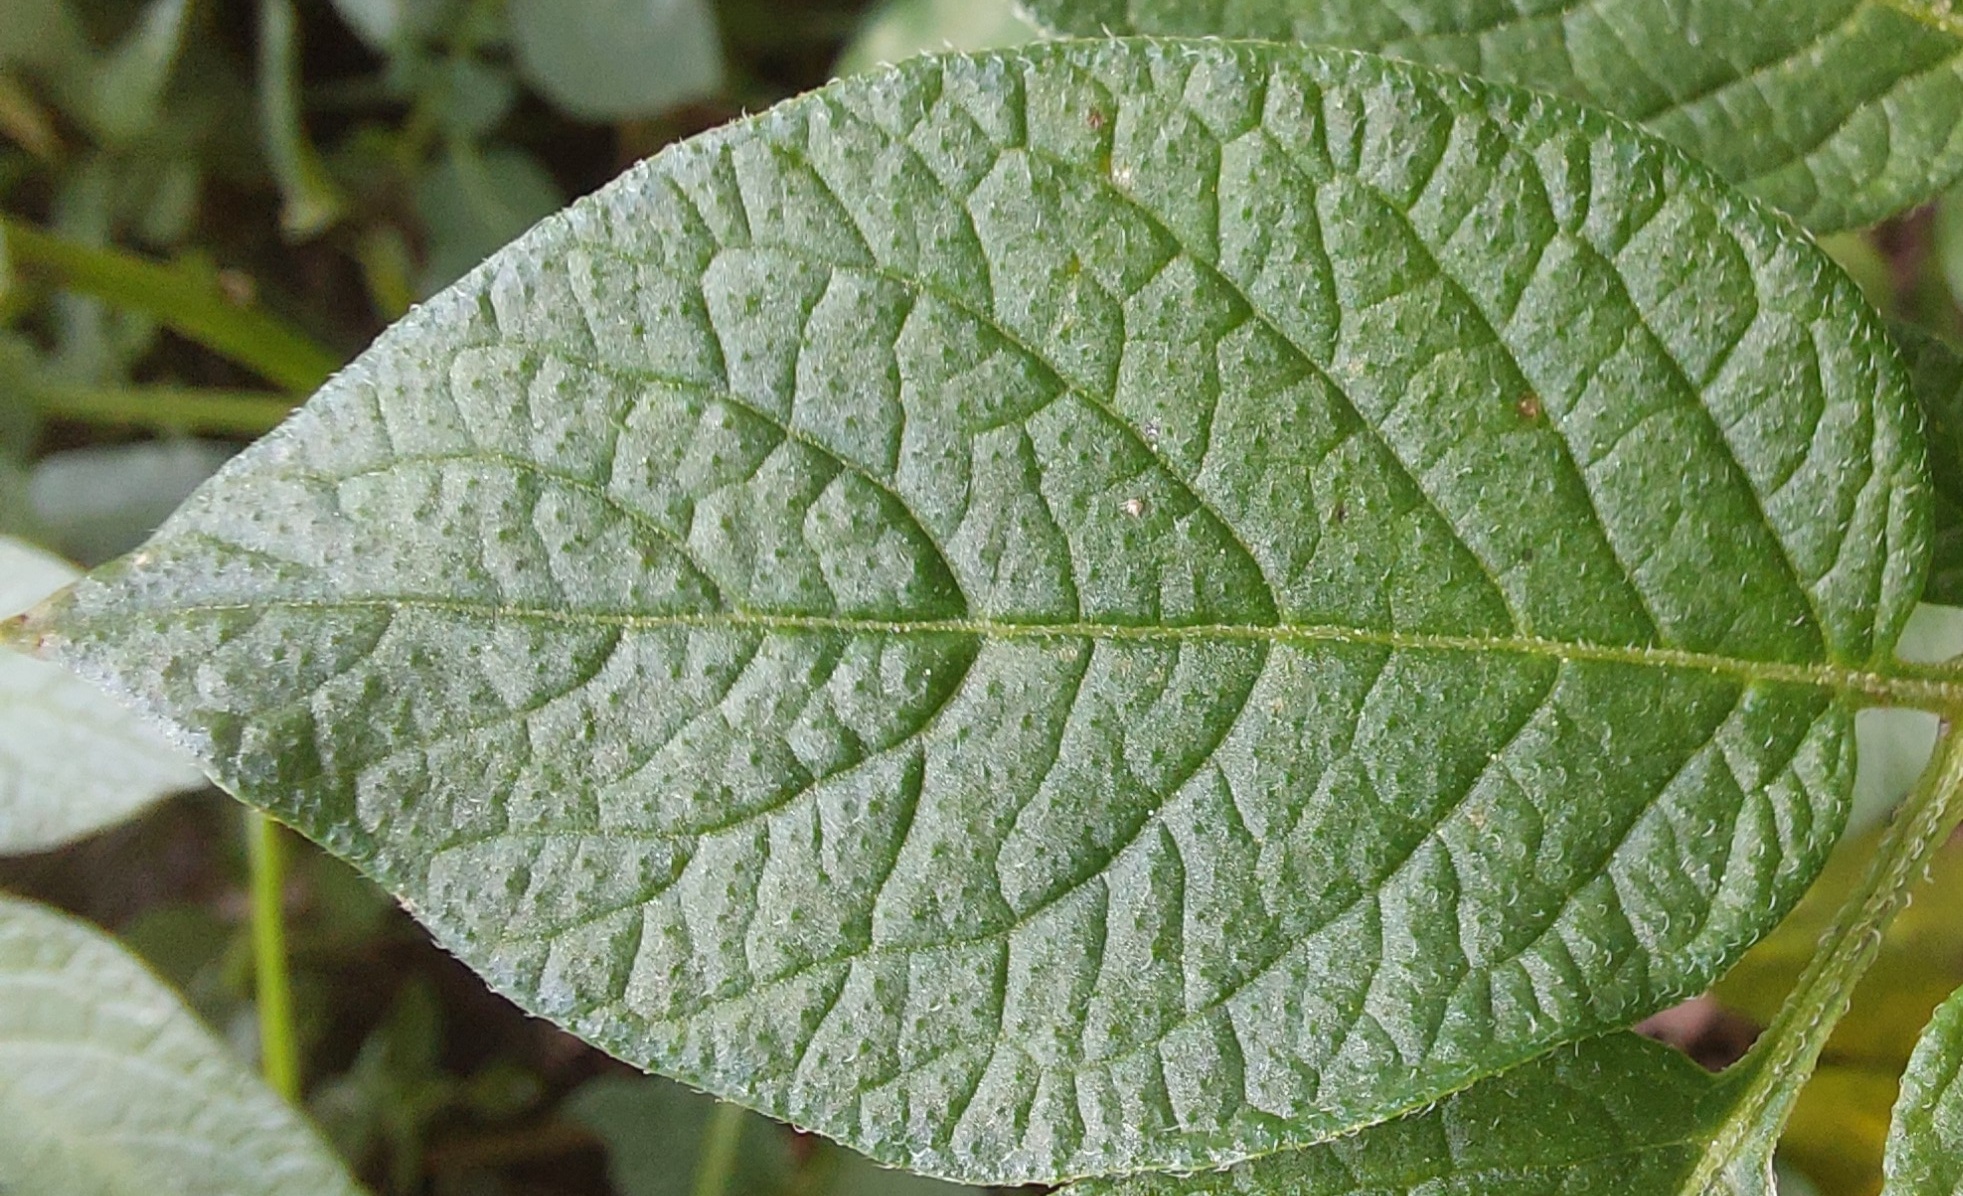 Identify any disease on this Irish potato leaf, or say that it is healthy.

healthy
